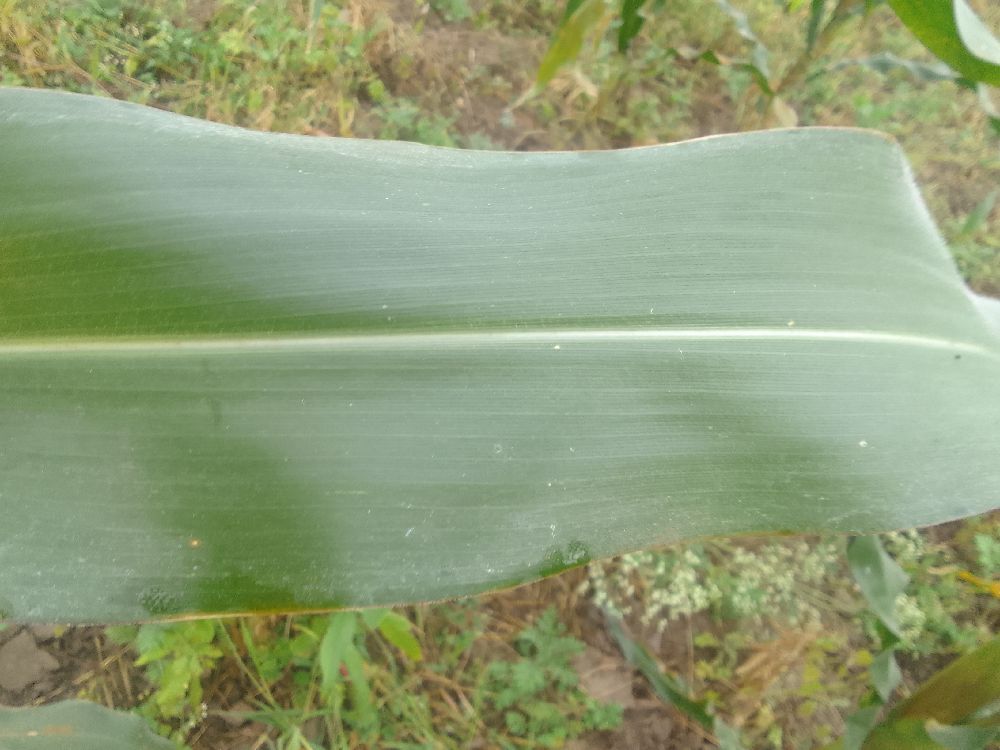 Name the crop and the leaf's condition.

maize, healthy
